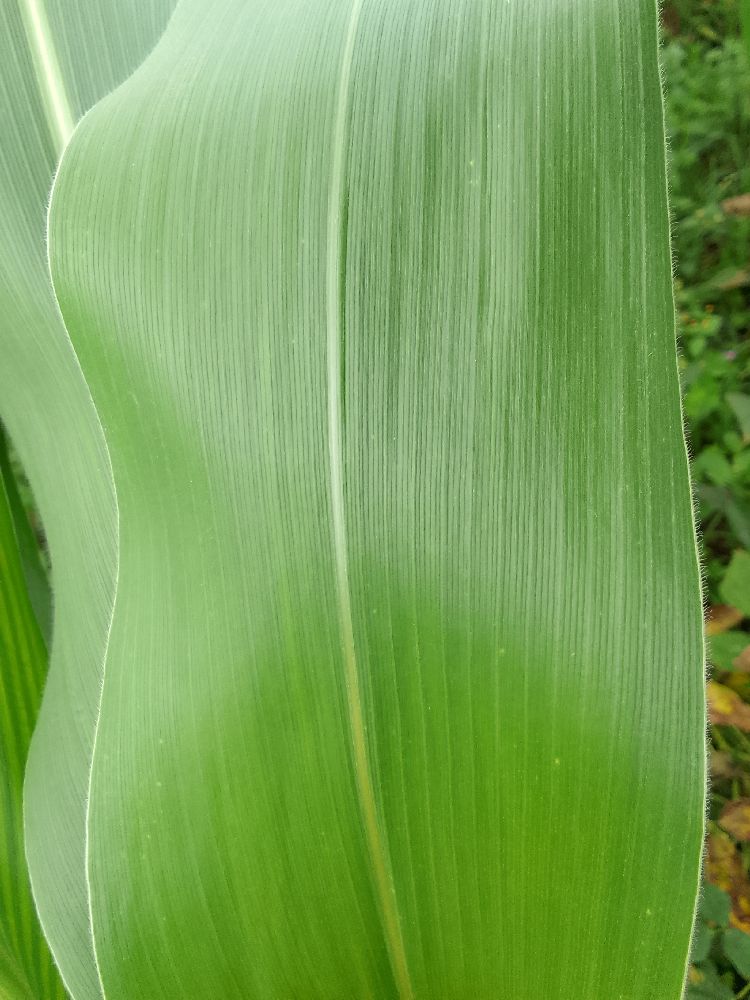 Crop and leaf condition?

maize, healthy
